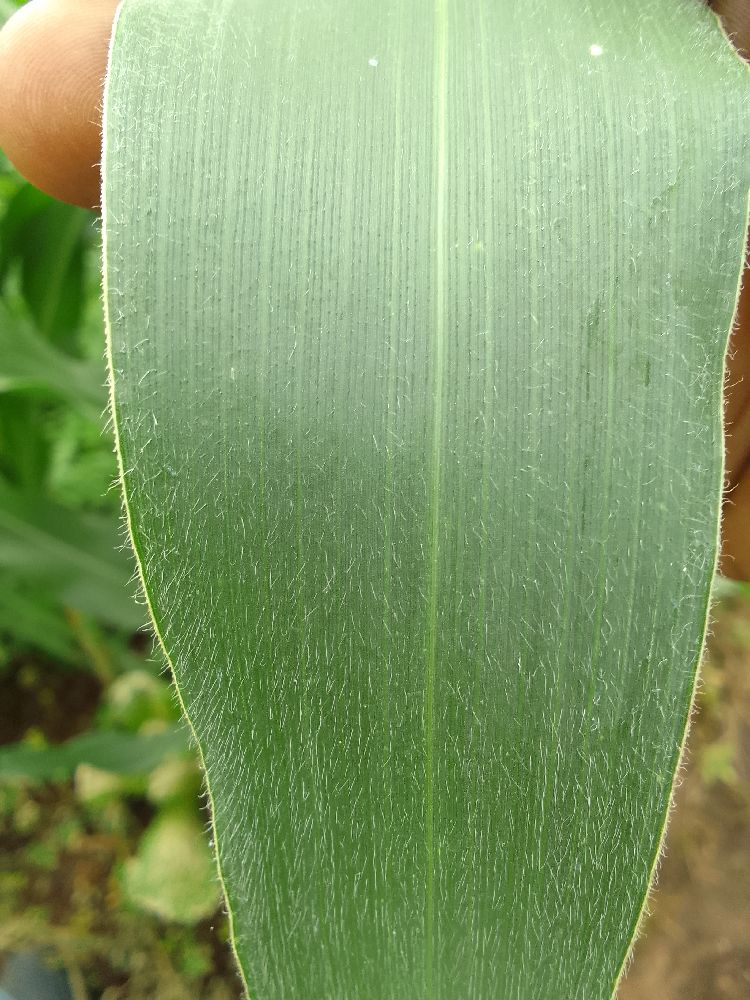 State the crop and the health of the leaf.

maize, healthy
